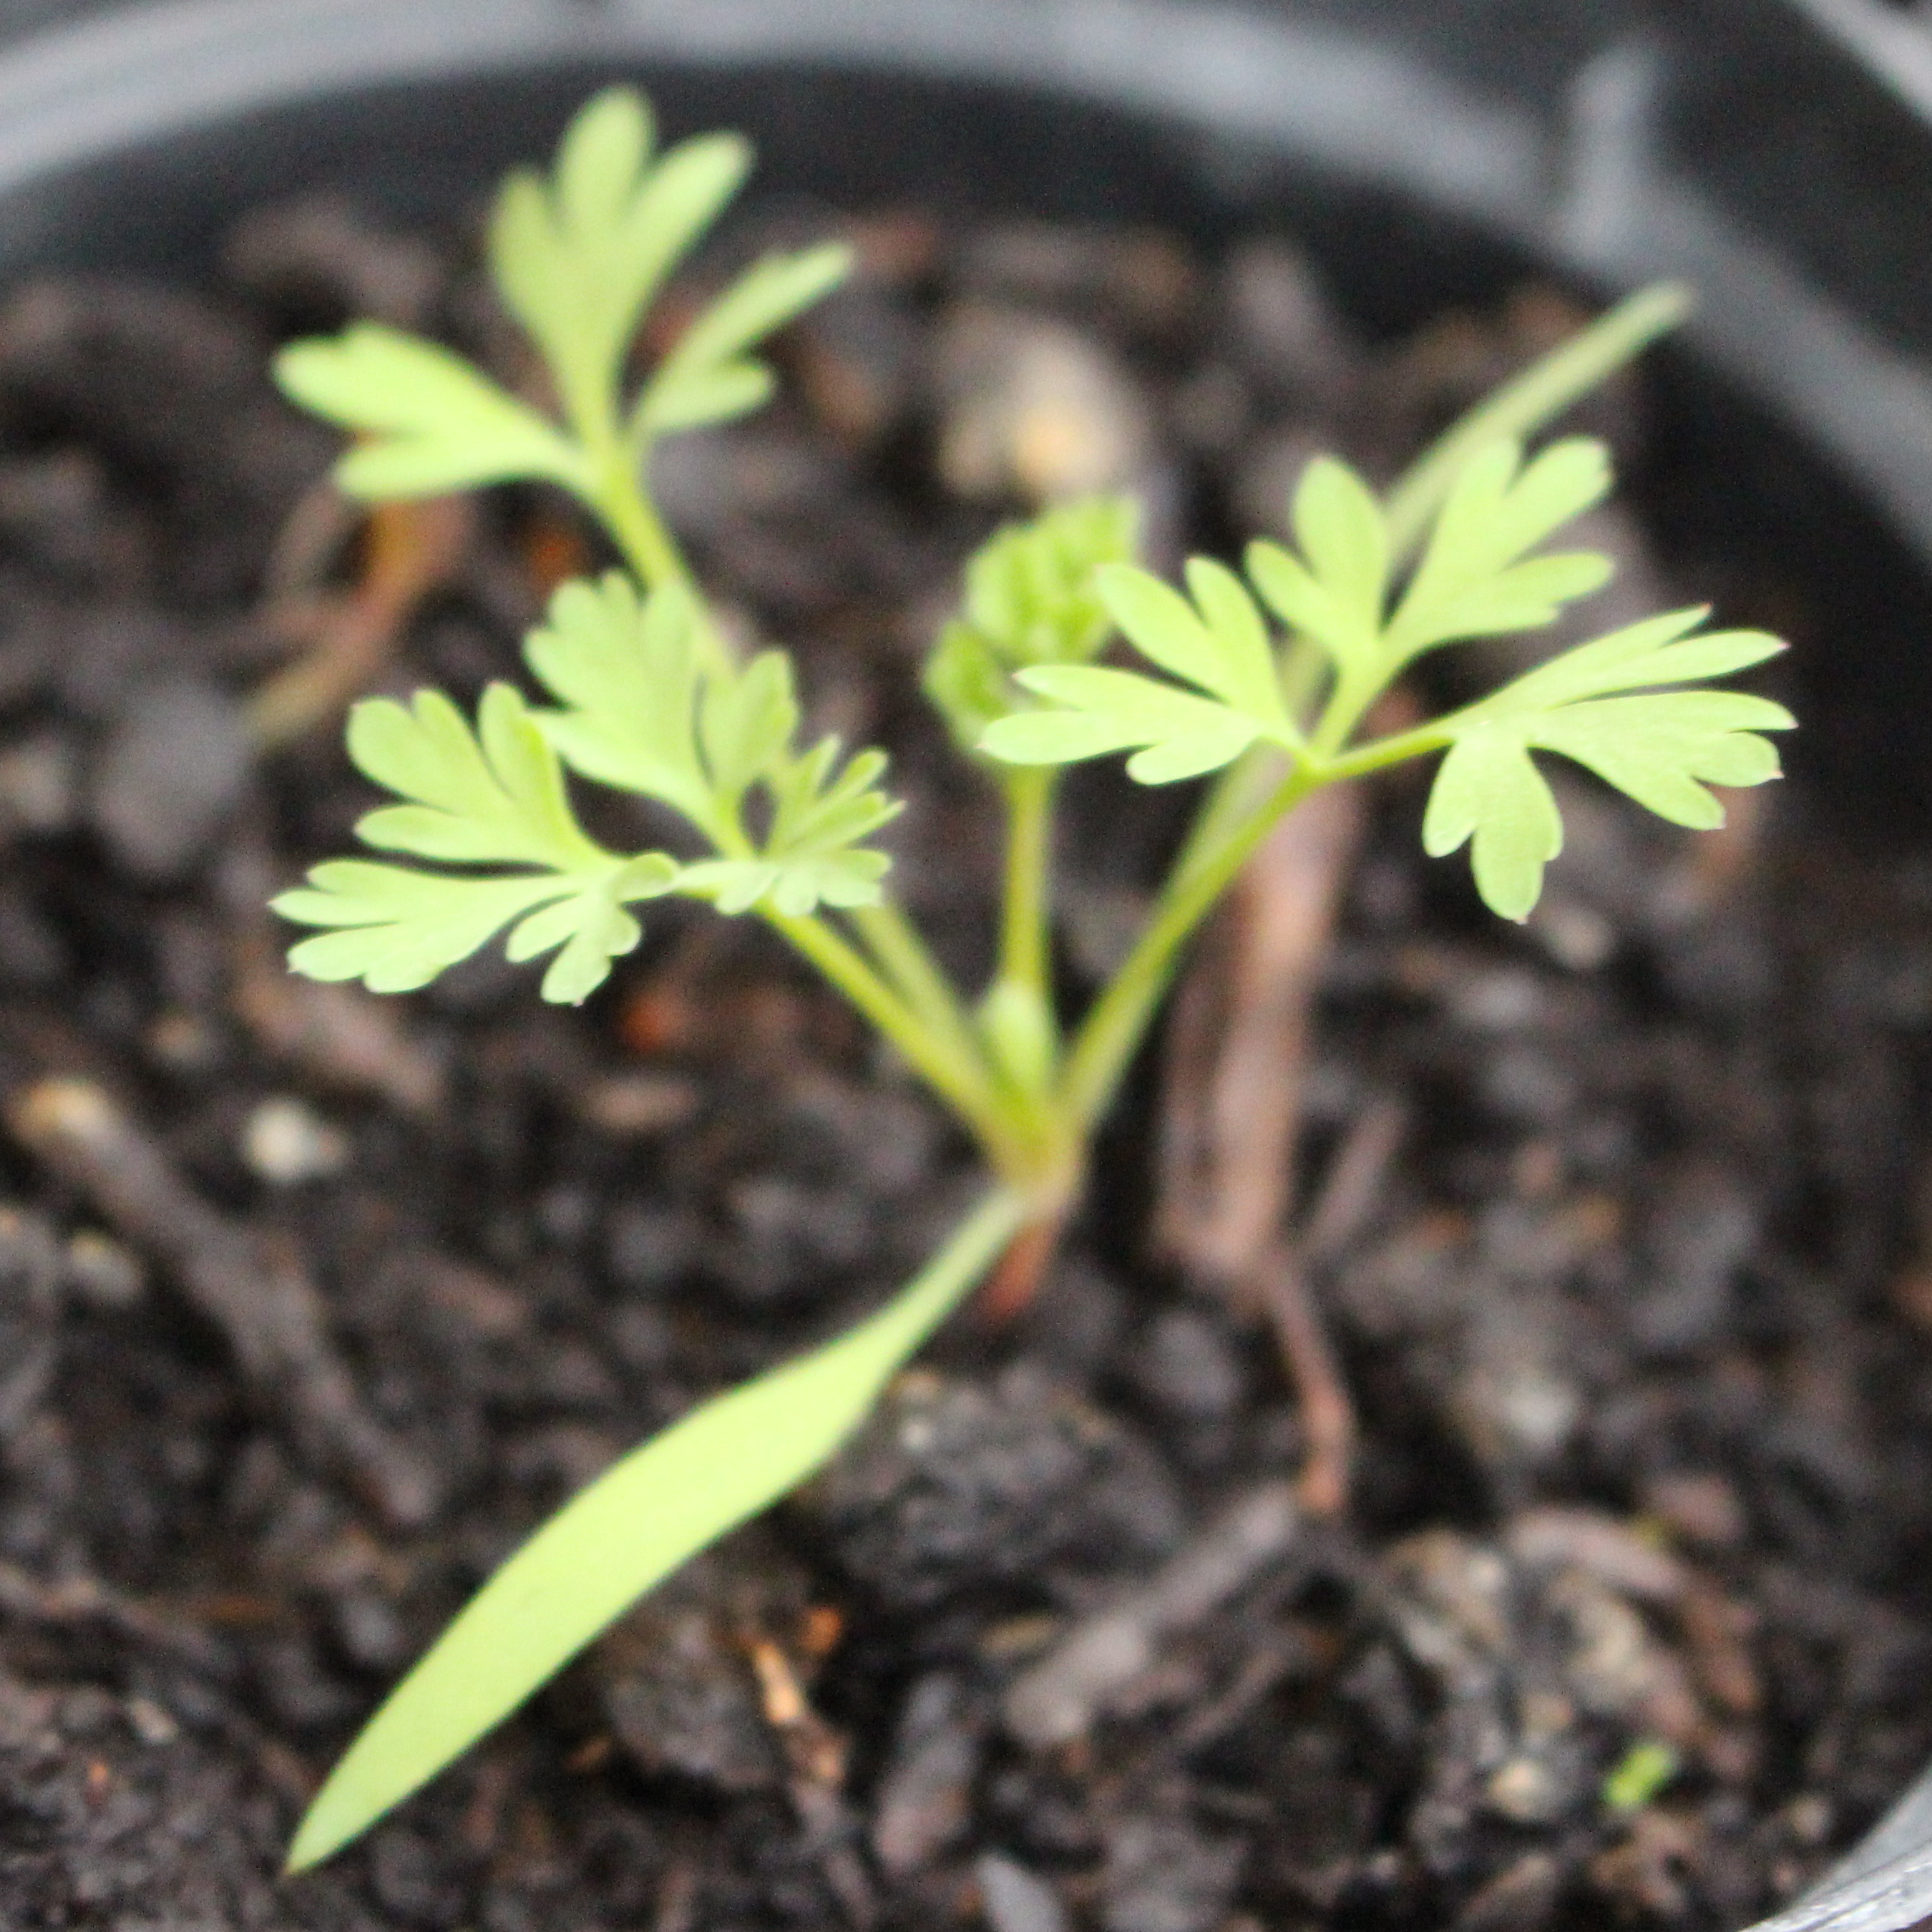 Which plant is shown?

Fumaria officinalis
